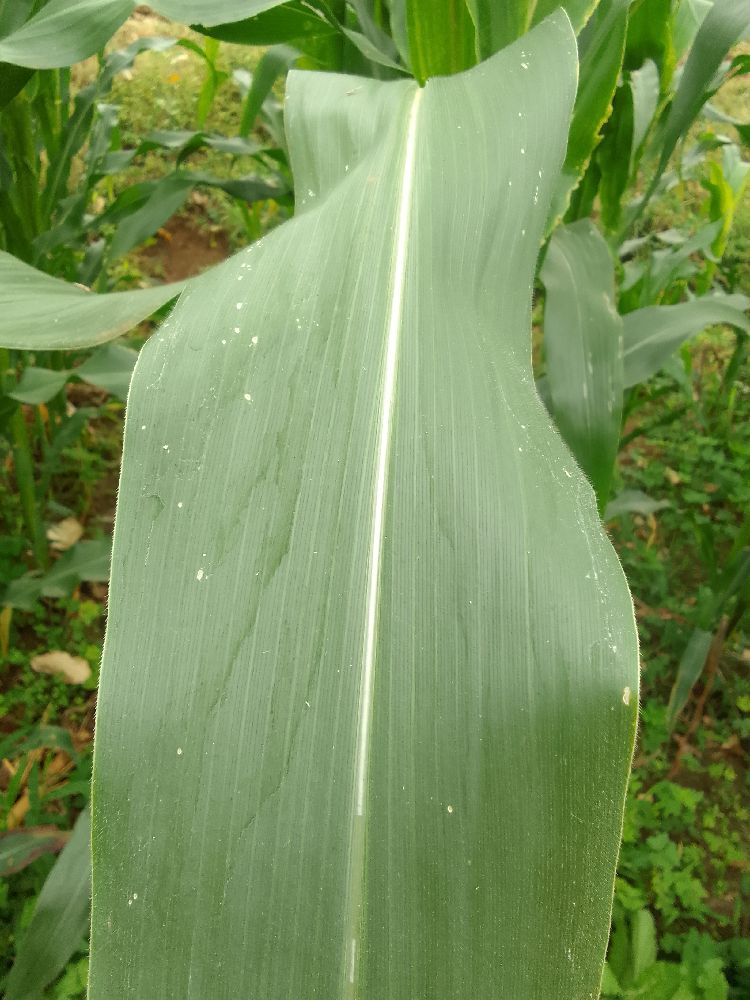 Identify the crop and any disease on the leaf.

maize, healthy
